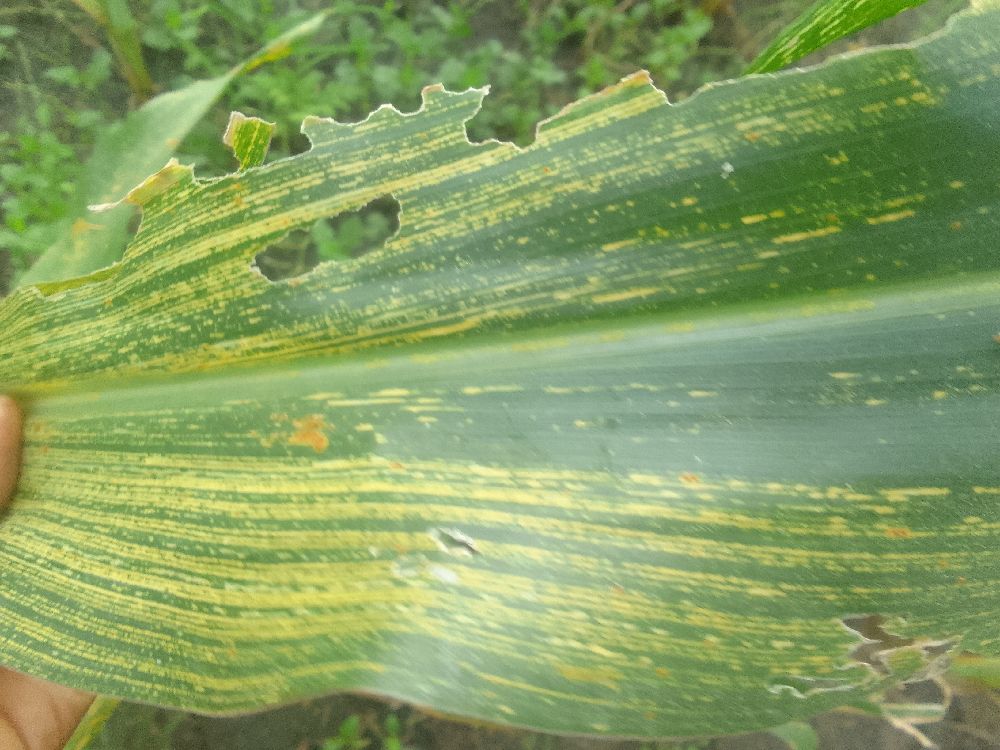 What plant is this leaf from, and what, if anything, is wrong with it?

maize, maize streak virus
